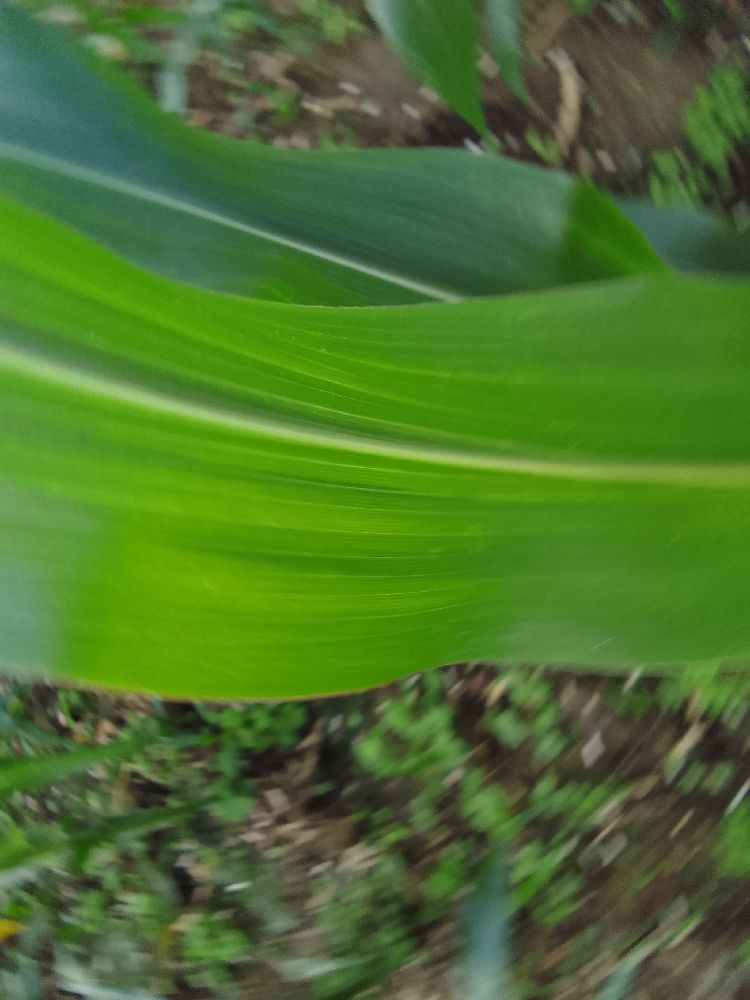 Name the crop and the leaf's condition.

maize, healthy
